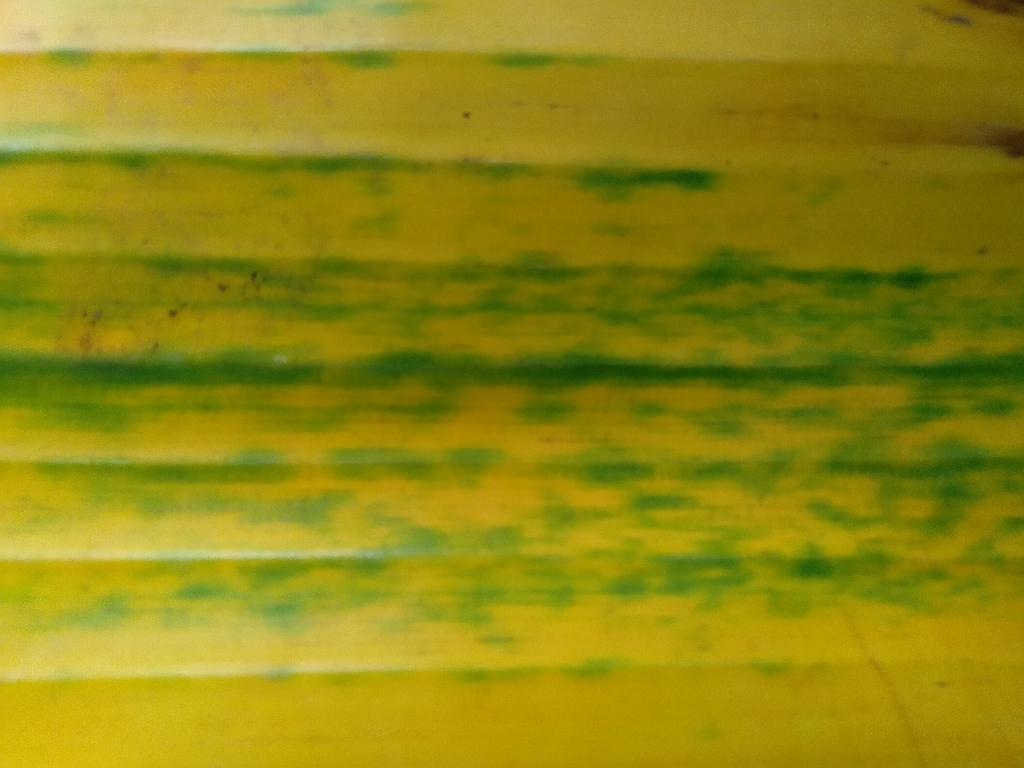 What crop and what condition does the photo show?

banana, fusarium wilt race 1
